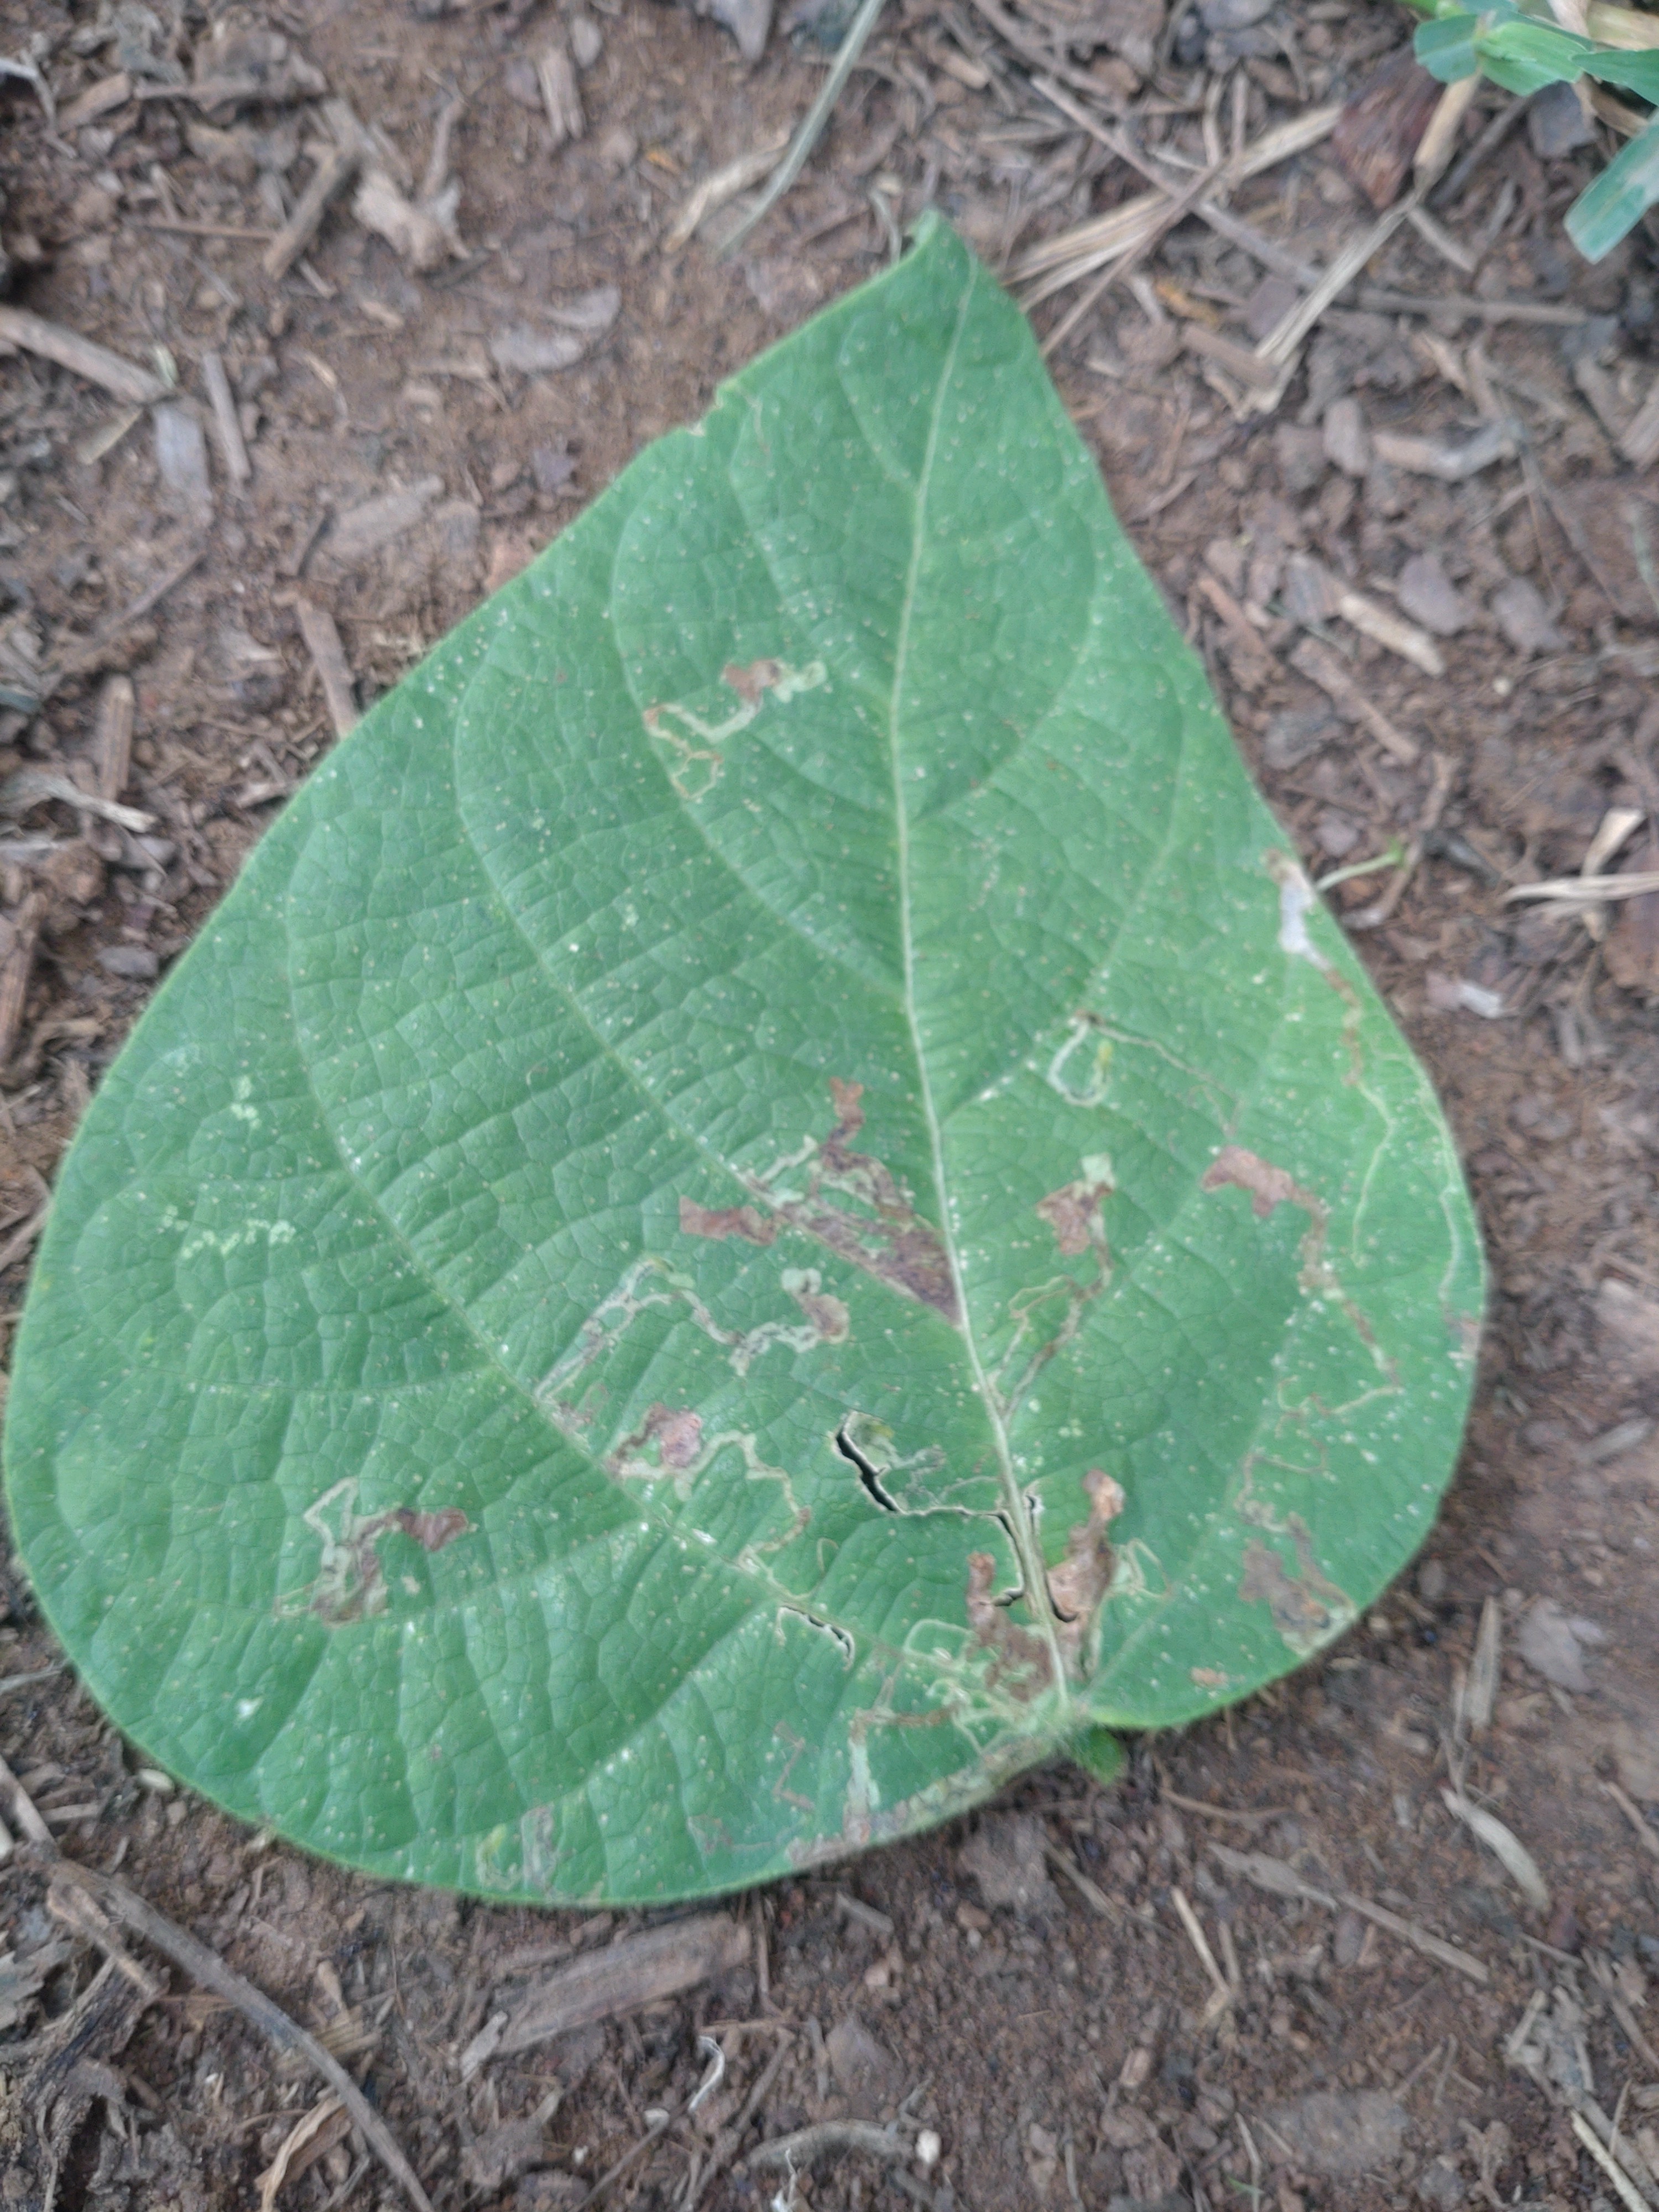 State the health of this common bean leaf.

anthracnose
